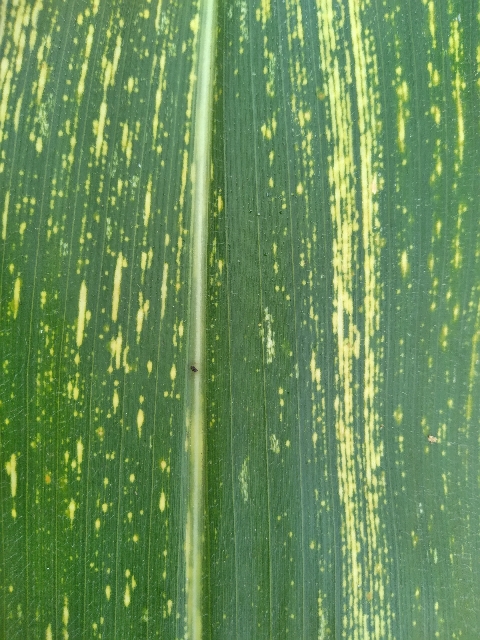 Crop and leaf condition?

maize, maize streak virus
